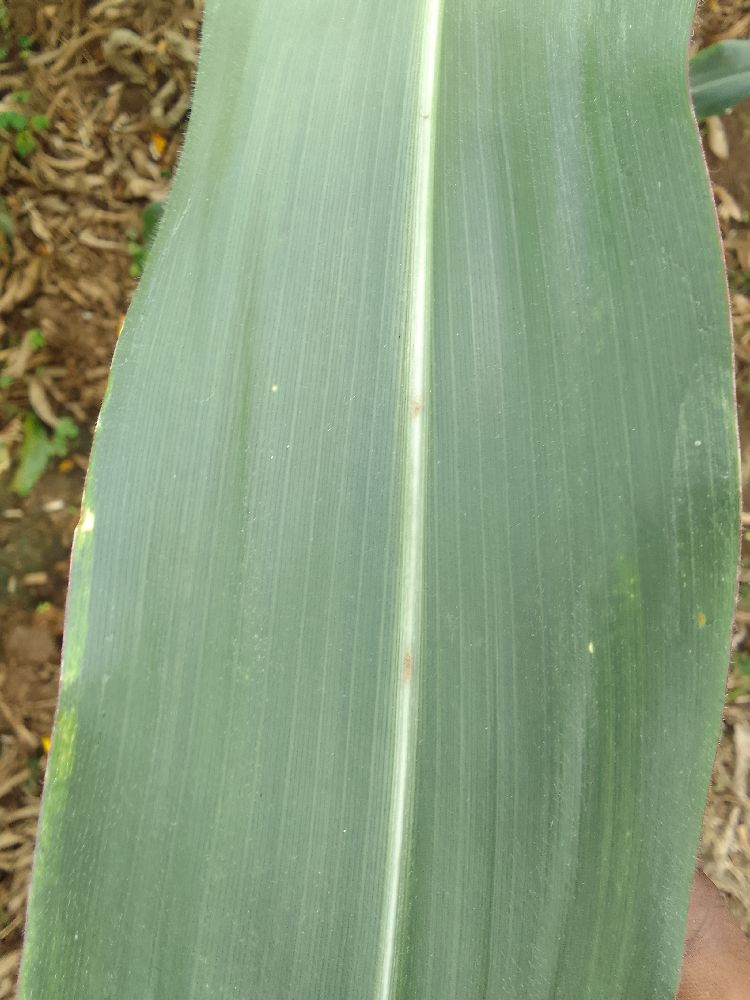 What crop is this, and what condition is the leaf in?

maize, healthy
